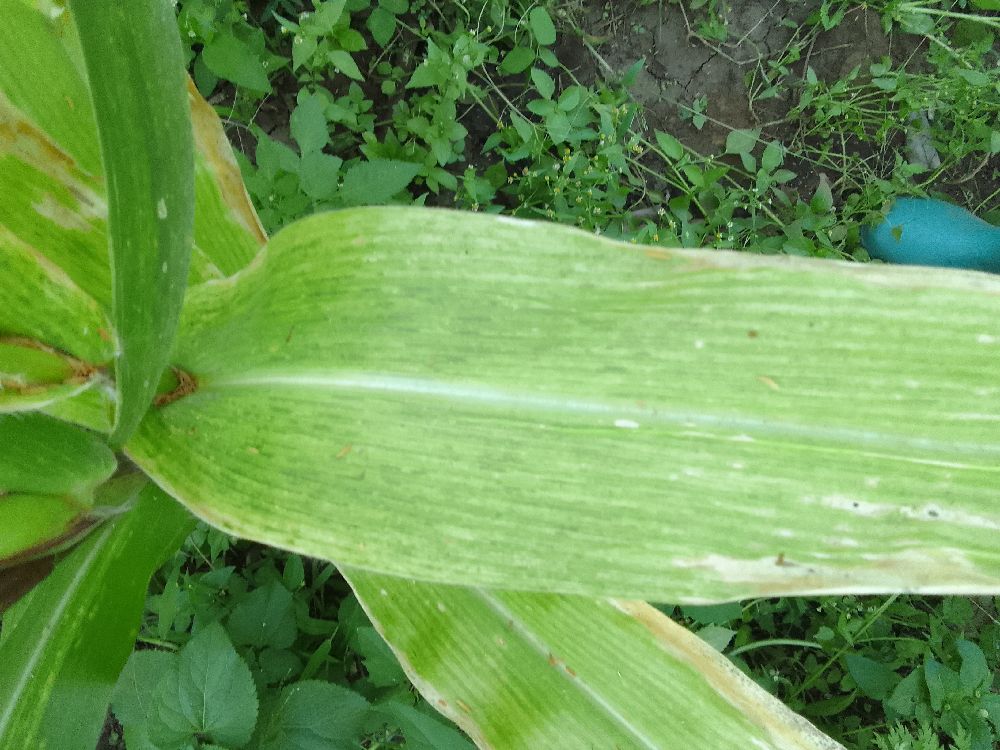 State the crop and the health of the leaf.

maize, maize lethal necrosis
